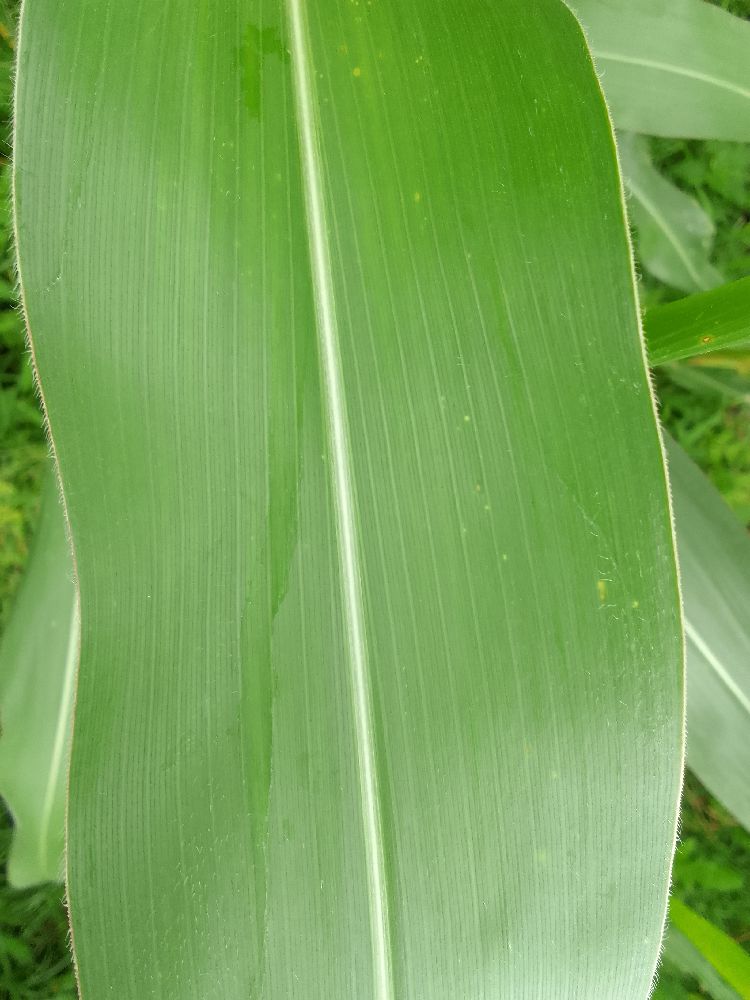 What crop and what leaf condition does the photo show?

maize, healthy
